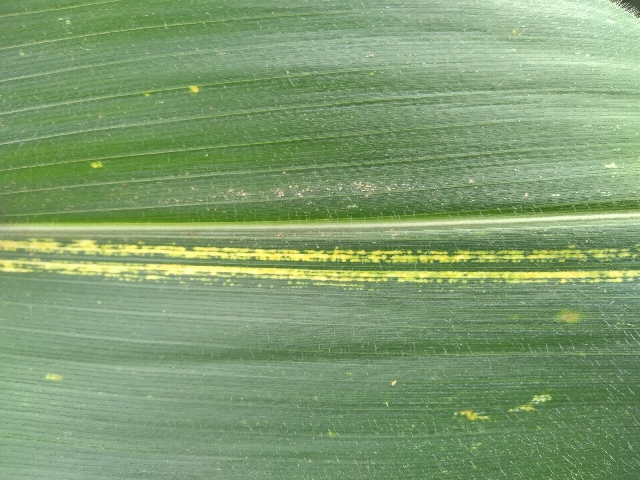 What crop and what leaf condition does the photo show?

maize, maize streak virus
